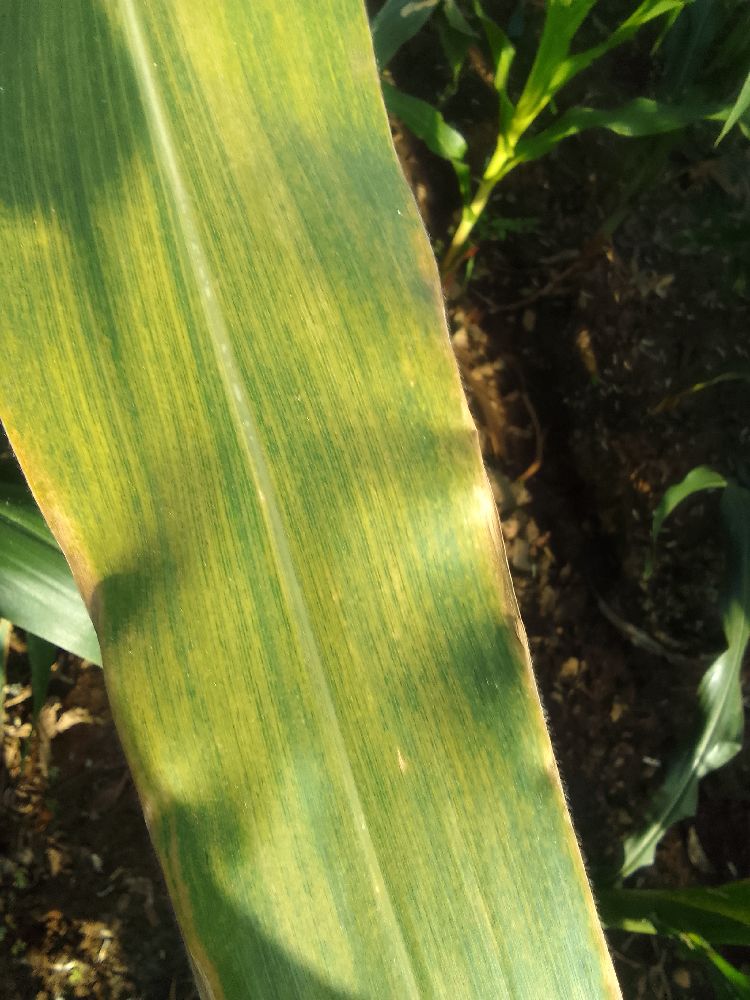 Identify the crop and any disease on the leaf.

maize, maize lethal necrosis
